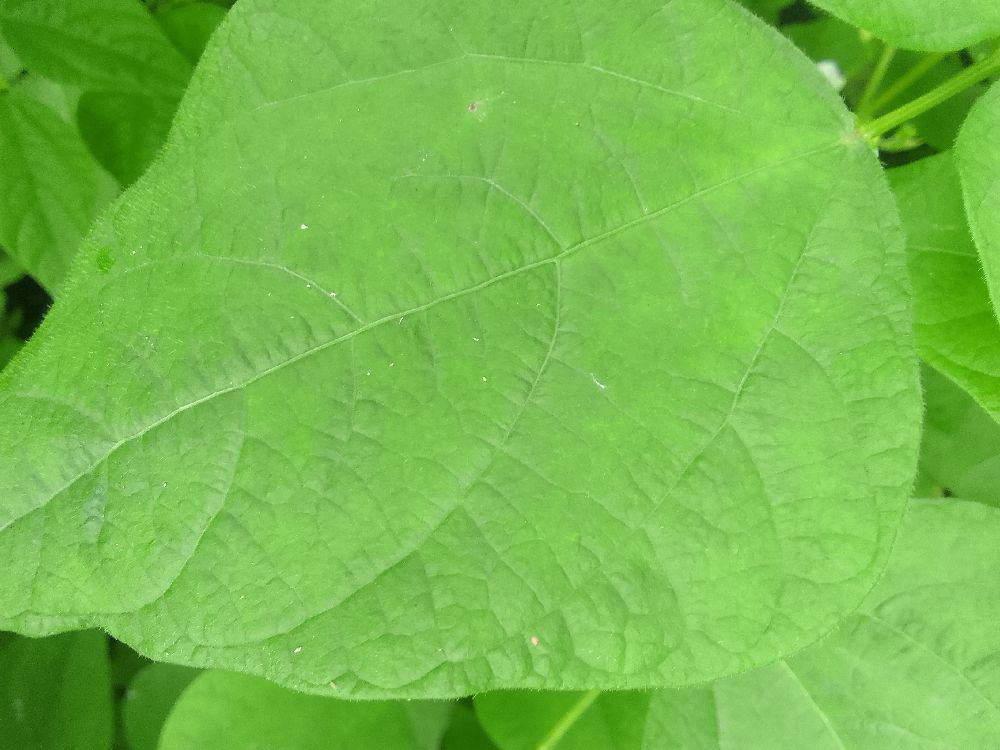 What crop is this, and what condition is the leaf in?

common bean, healthy
